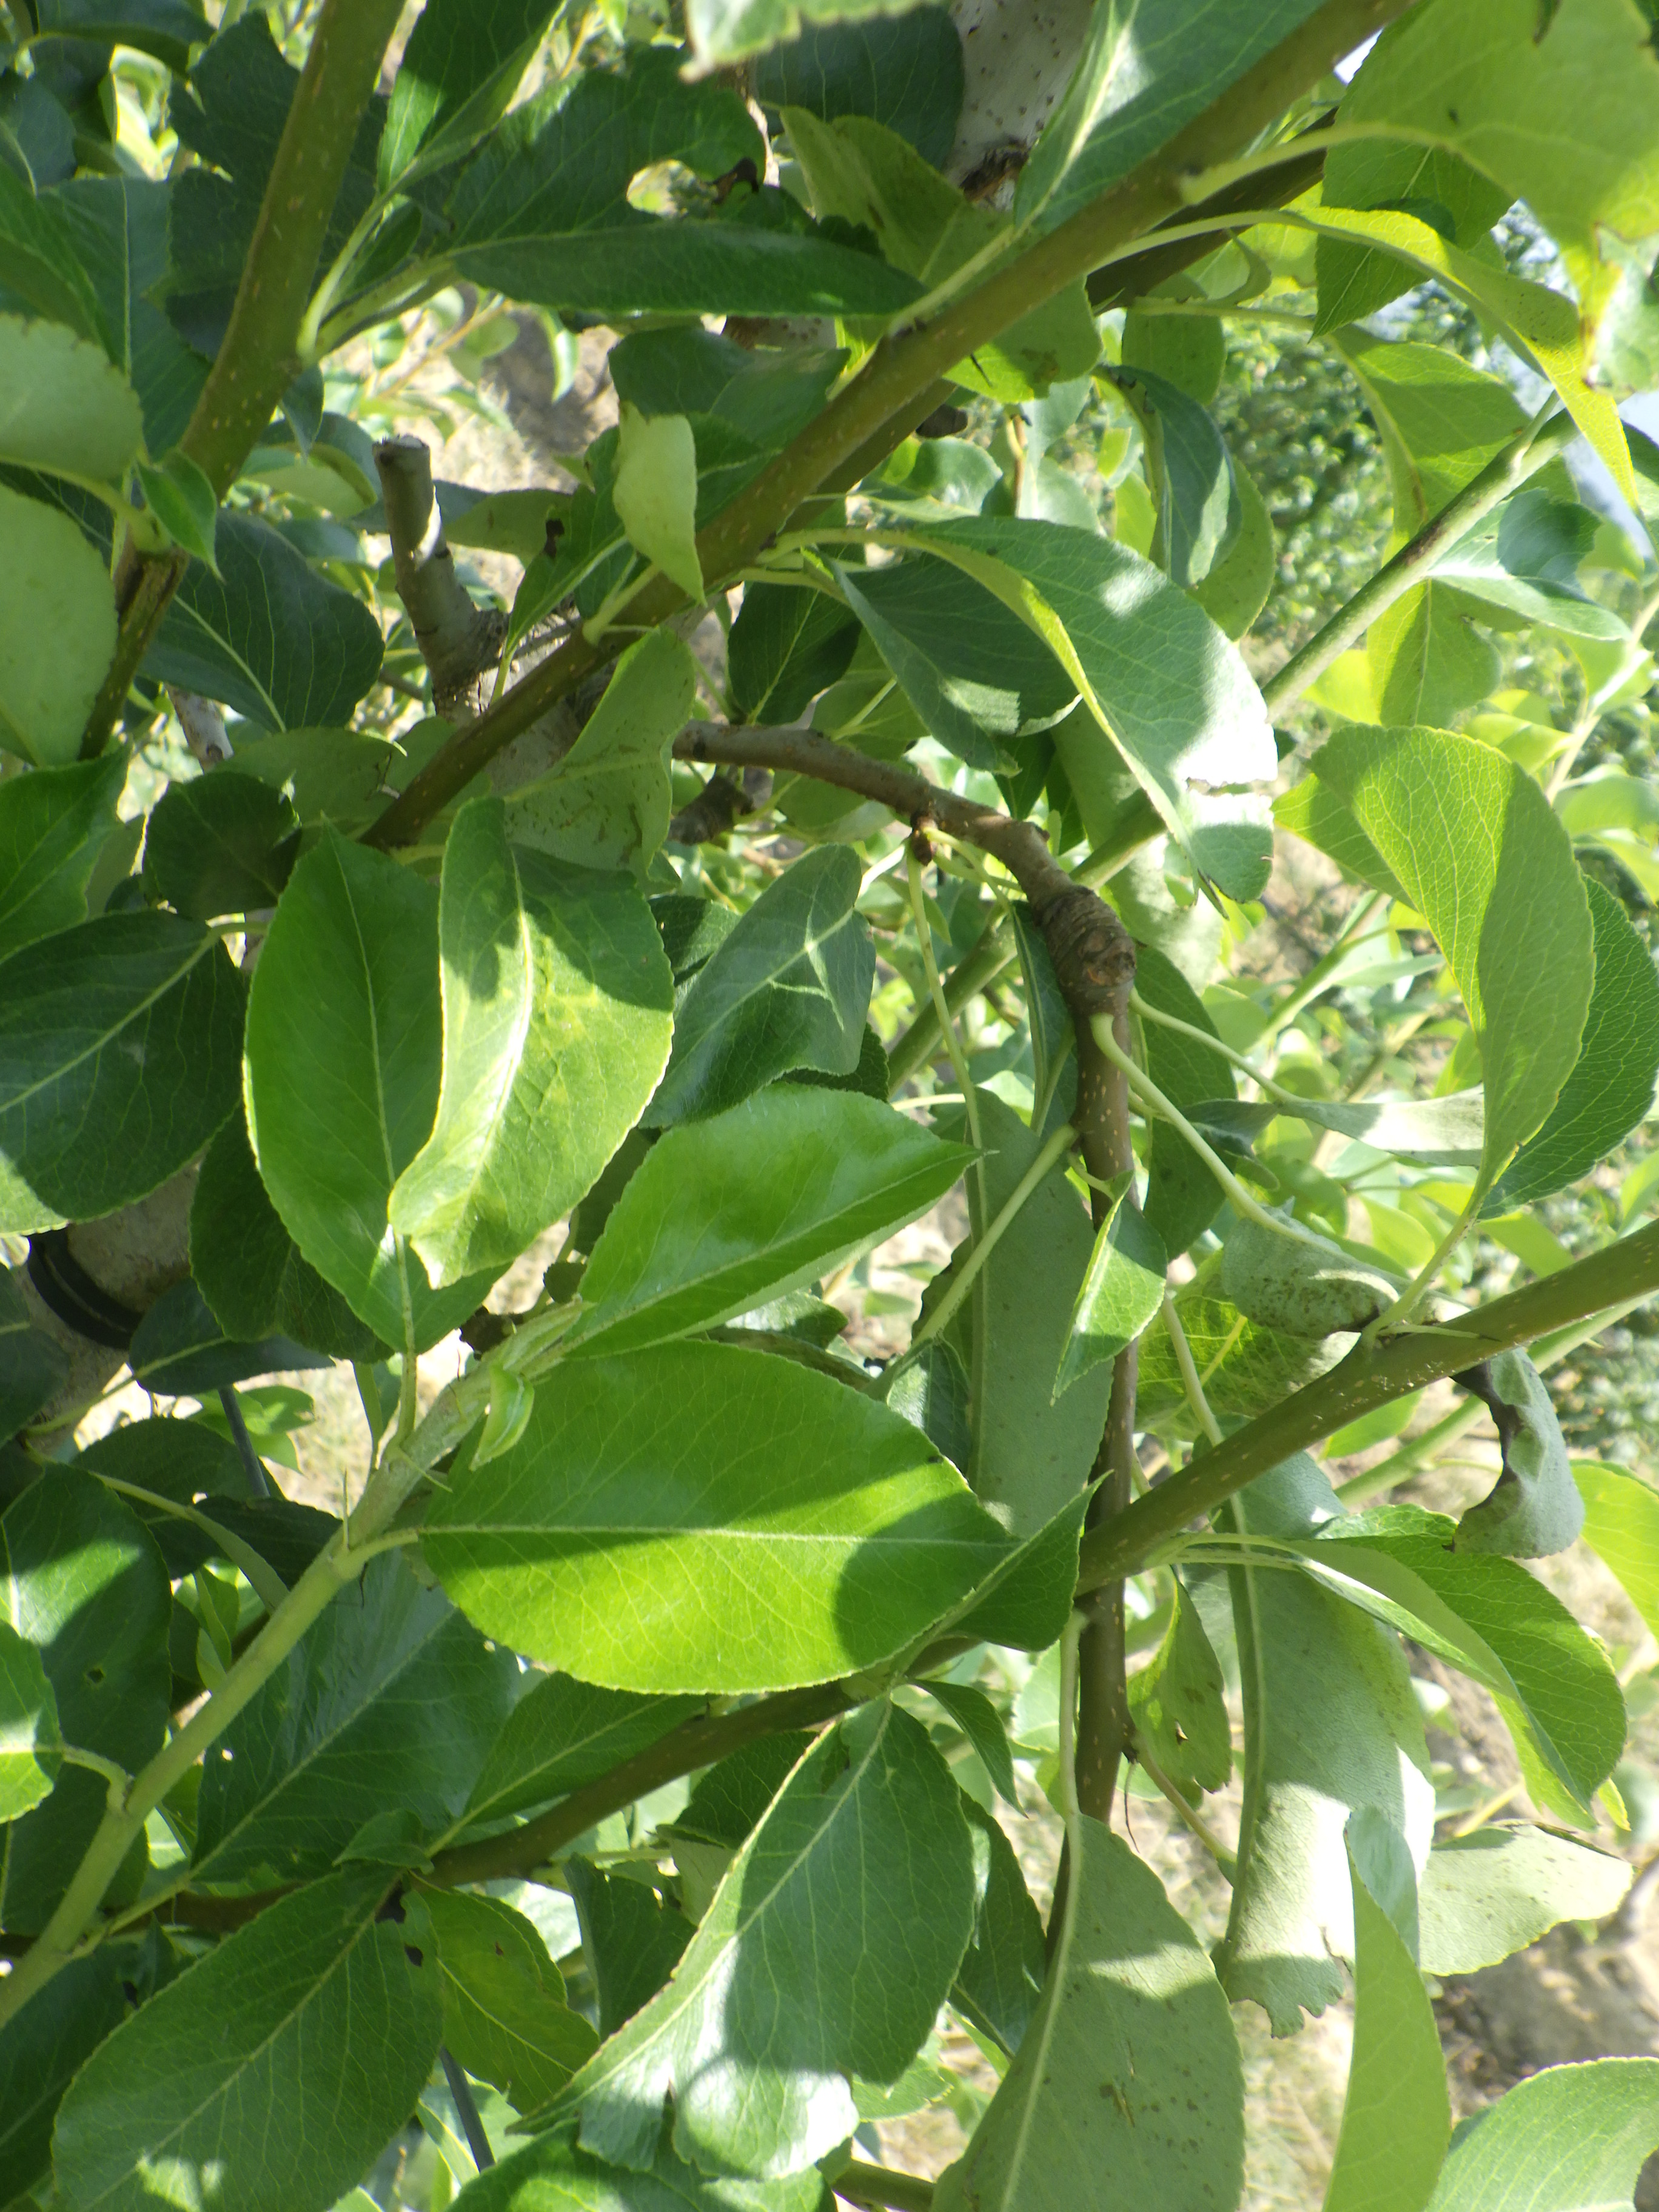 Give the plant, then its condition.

pear, black spot, mechanical damage
